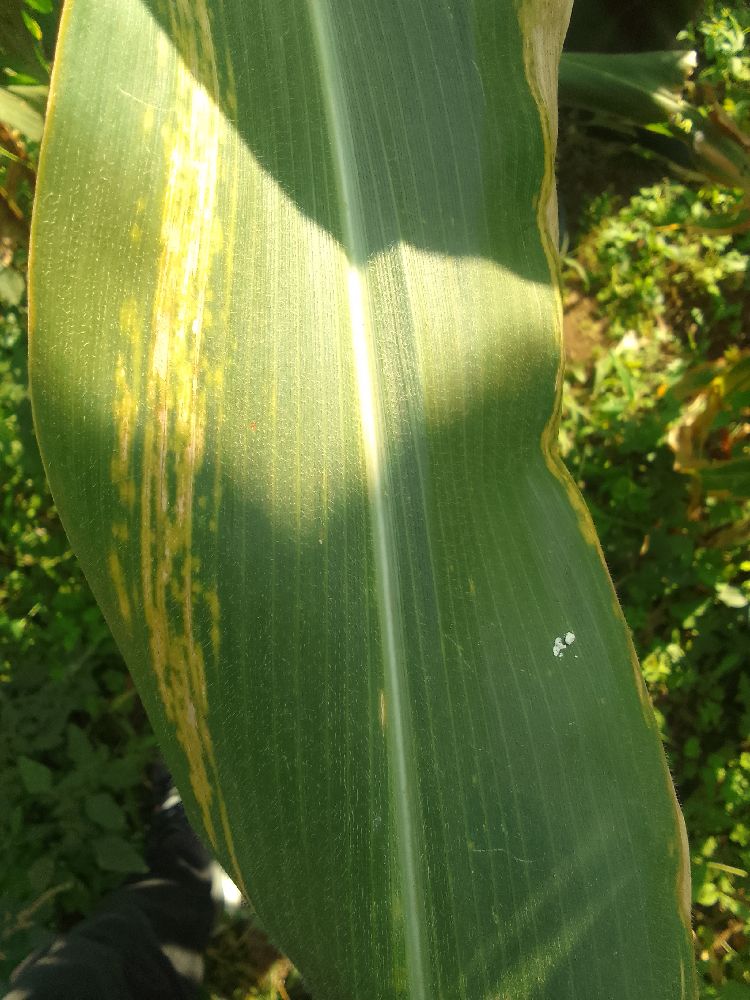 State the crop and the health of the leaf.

maize, maize lethal necrosis
